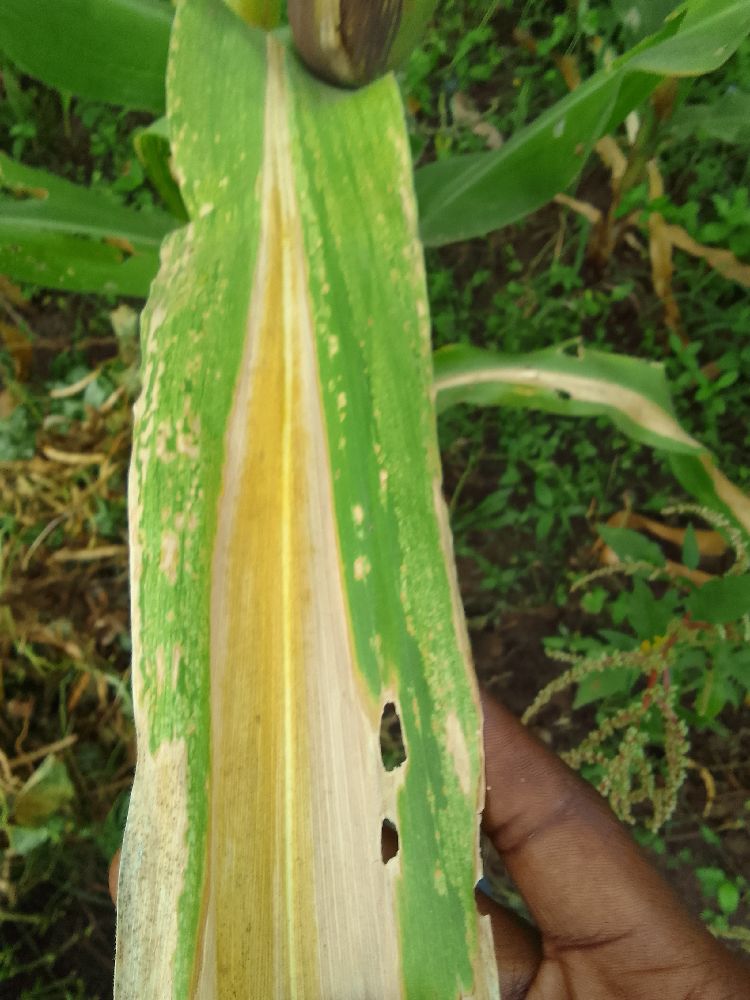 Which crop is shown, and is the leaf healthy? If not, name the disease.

maize, maize lethal necrosis
